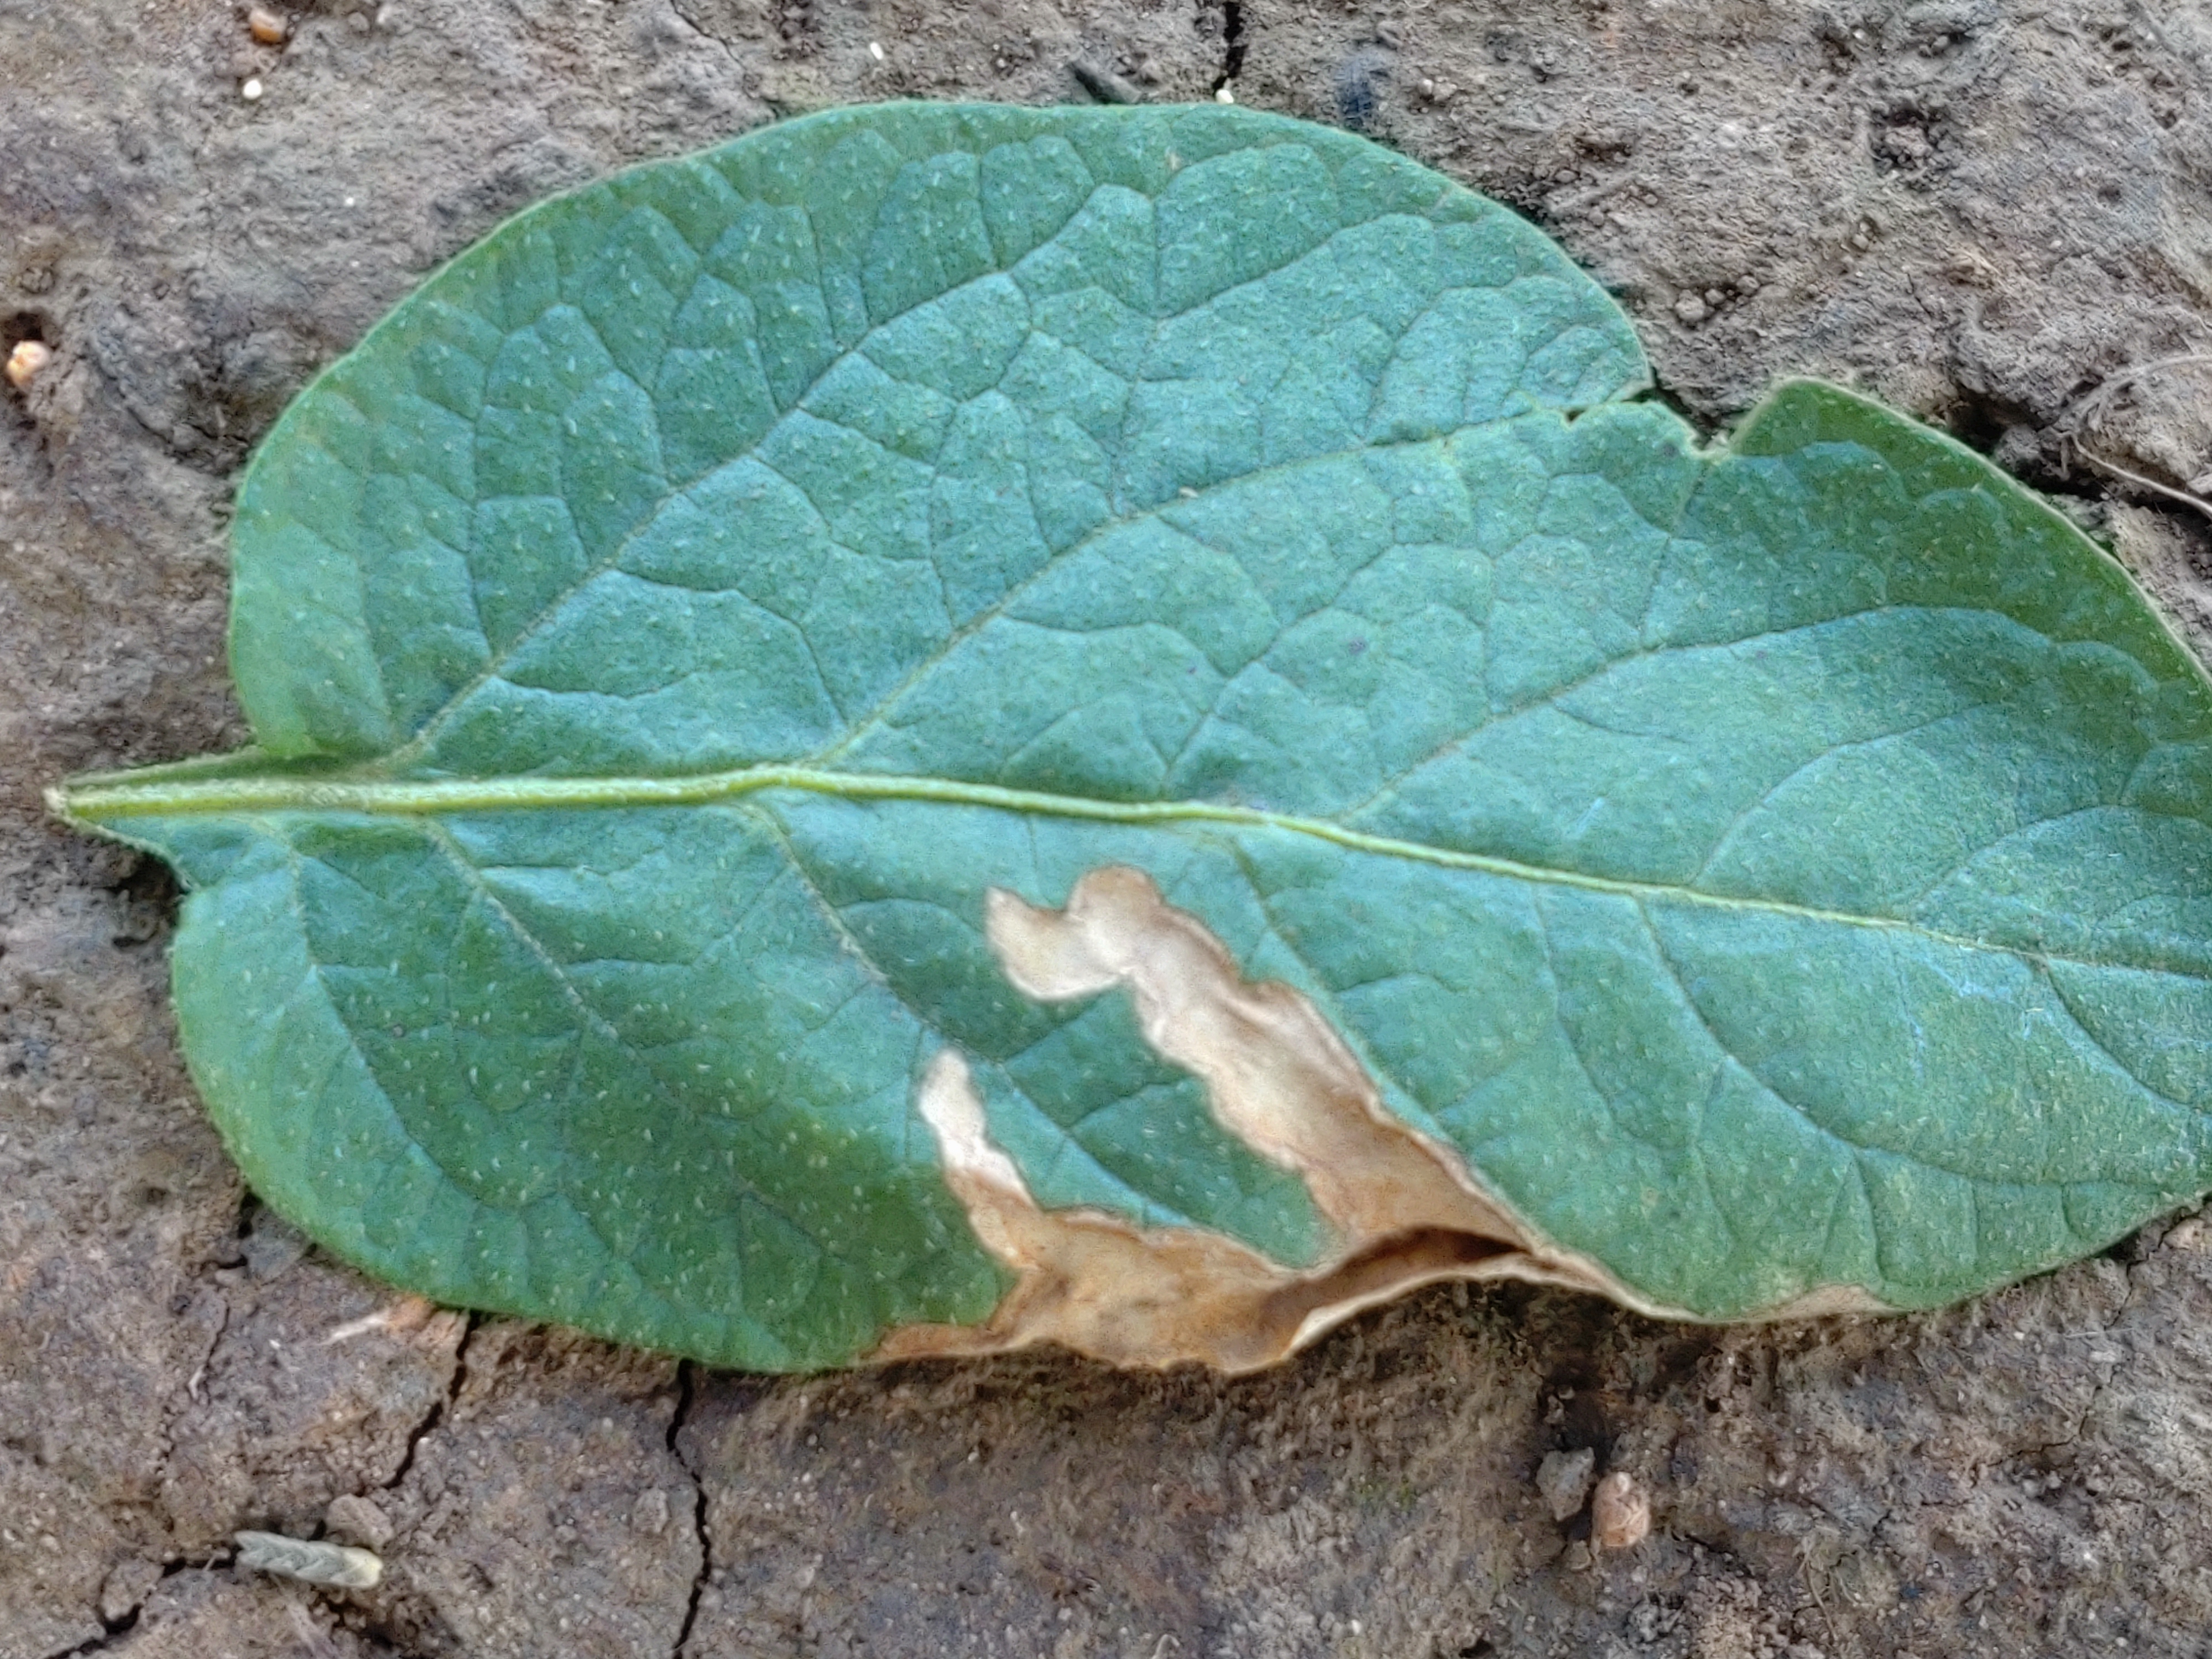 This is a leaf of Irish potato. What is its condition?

early blight
